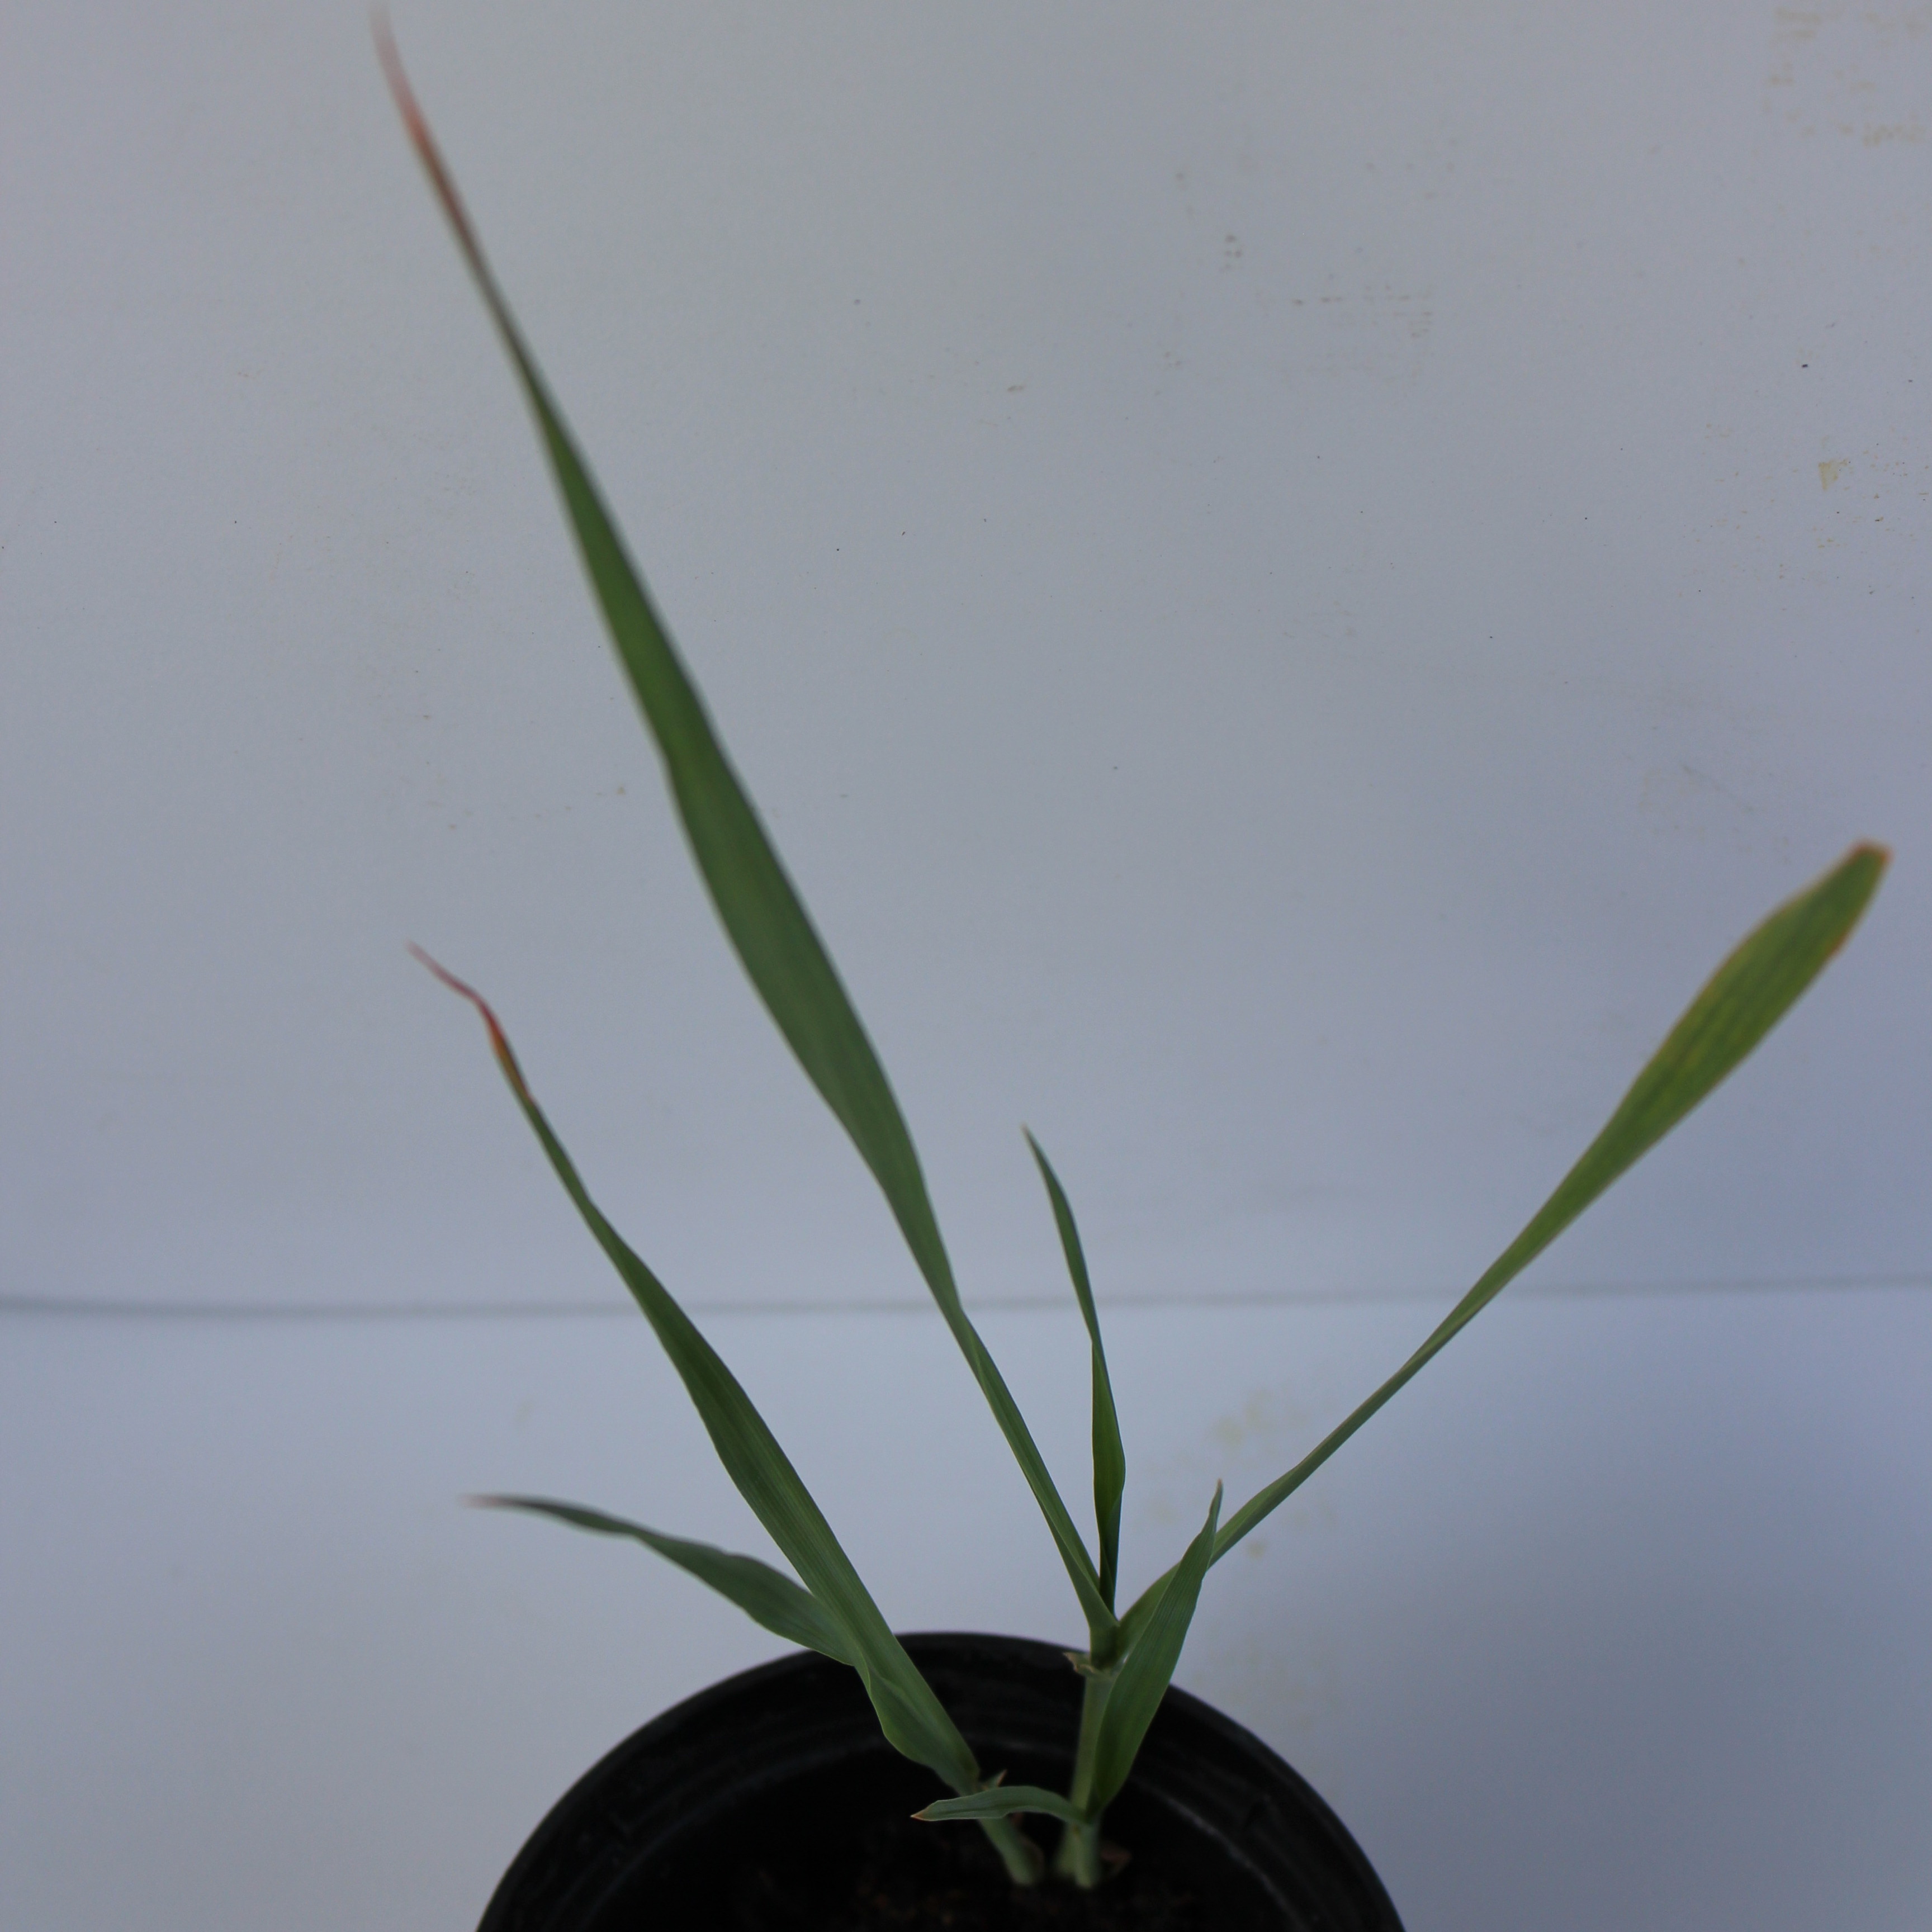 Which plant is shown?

Avena sterilis
